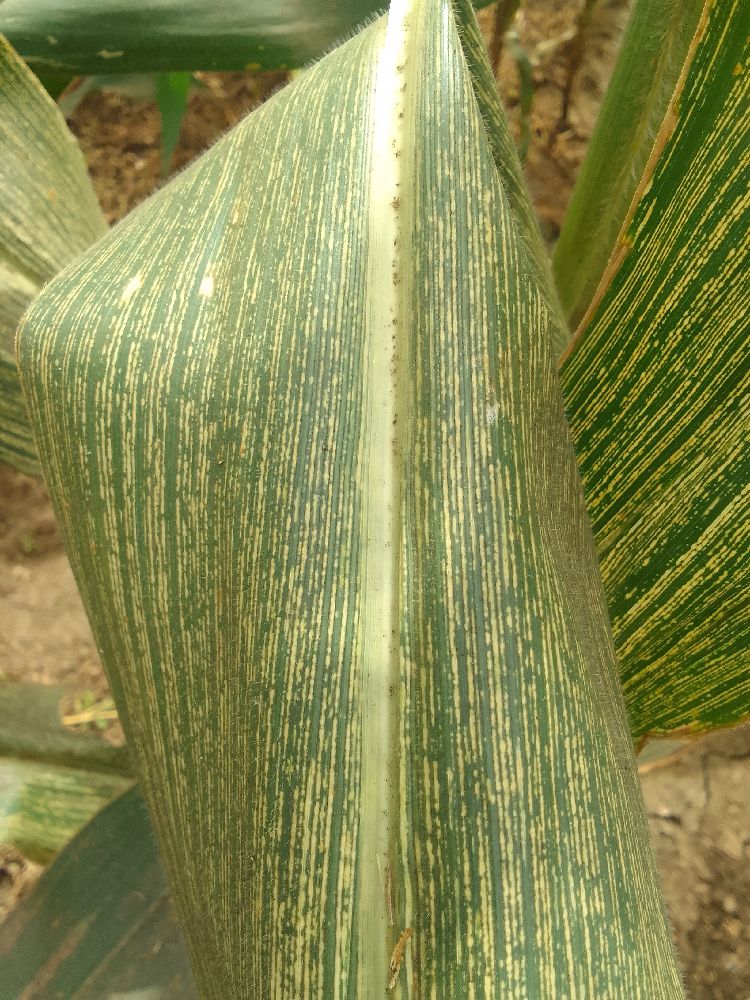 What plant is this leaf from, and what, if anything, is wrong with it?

maize, maize streak virus
